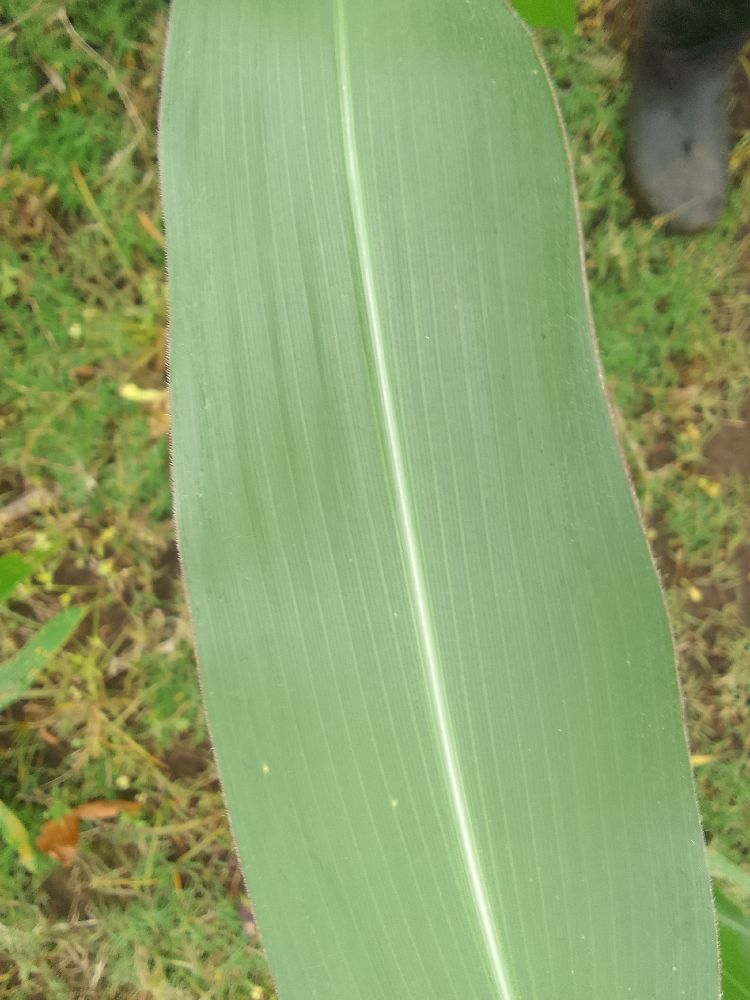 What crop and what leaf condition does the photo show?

maize, healthy
